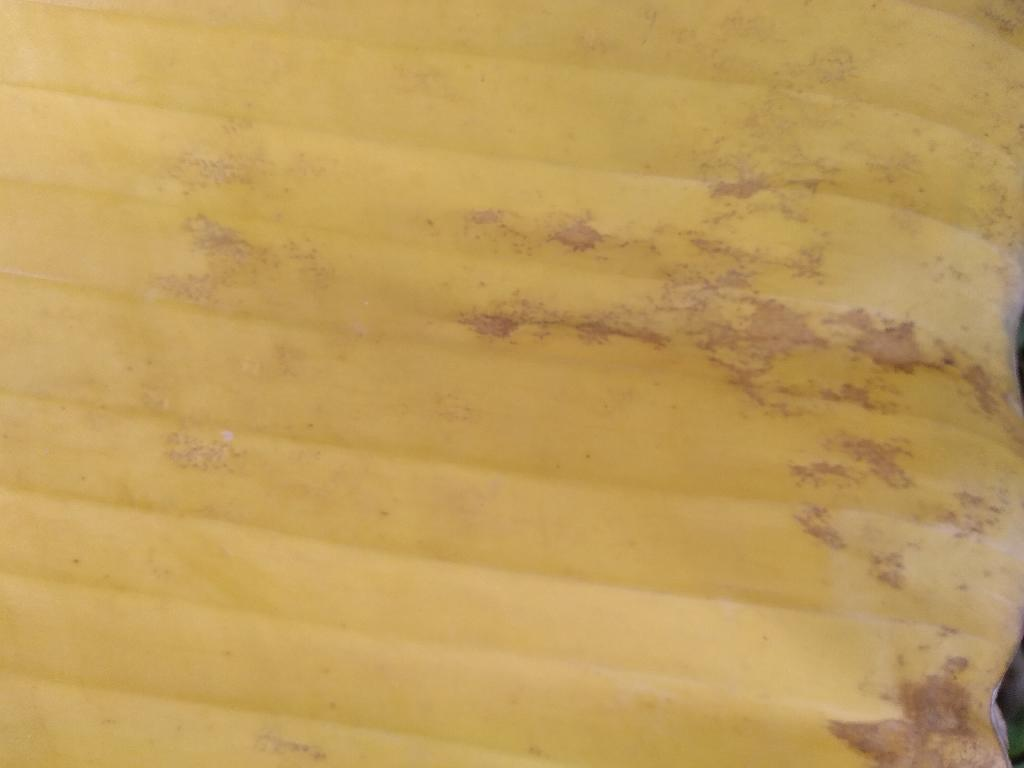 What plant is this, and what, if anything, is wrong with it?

banana, fusarium wilt race 1
